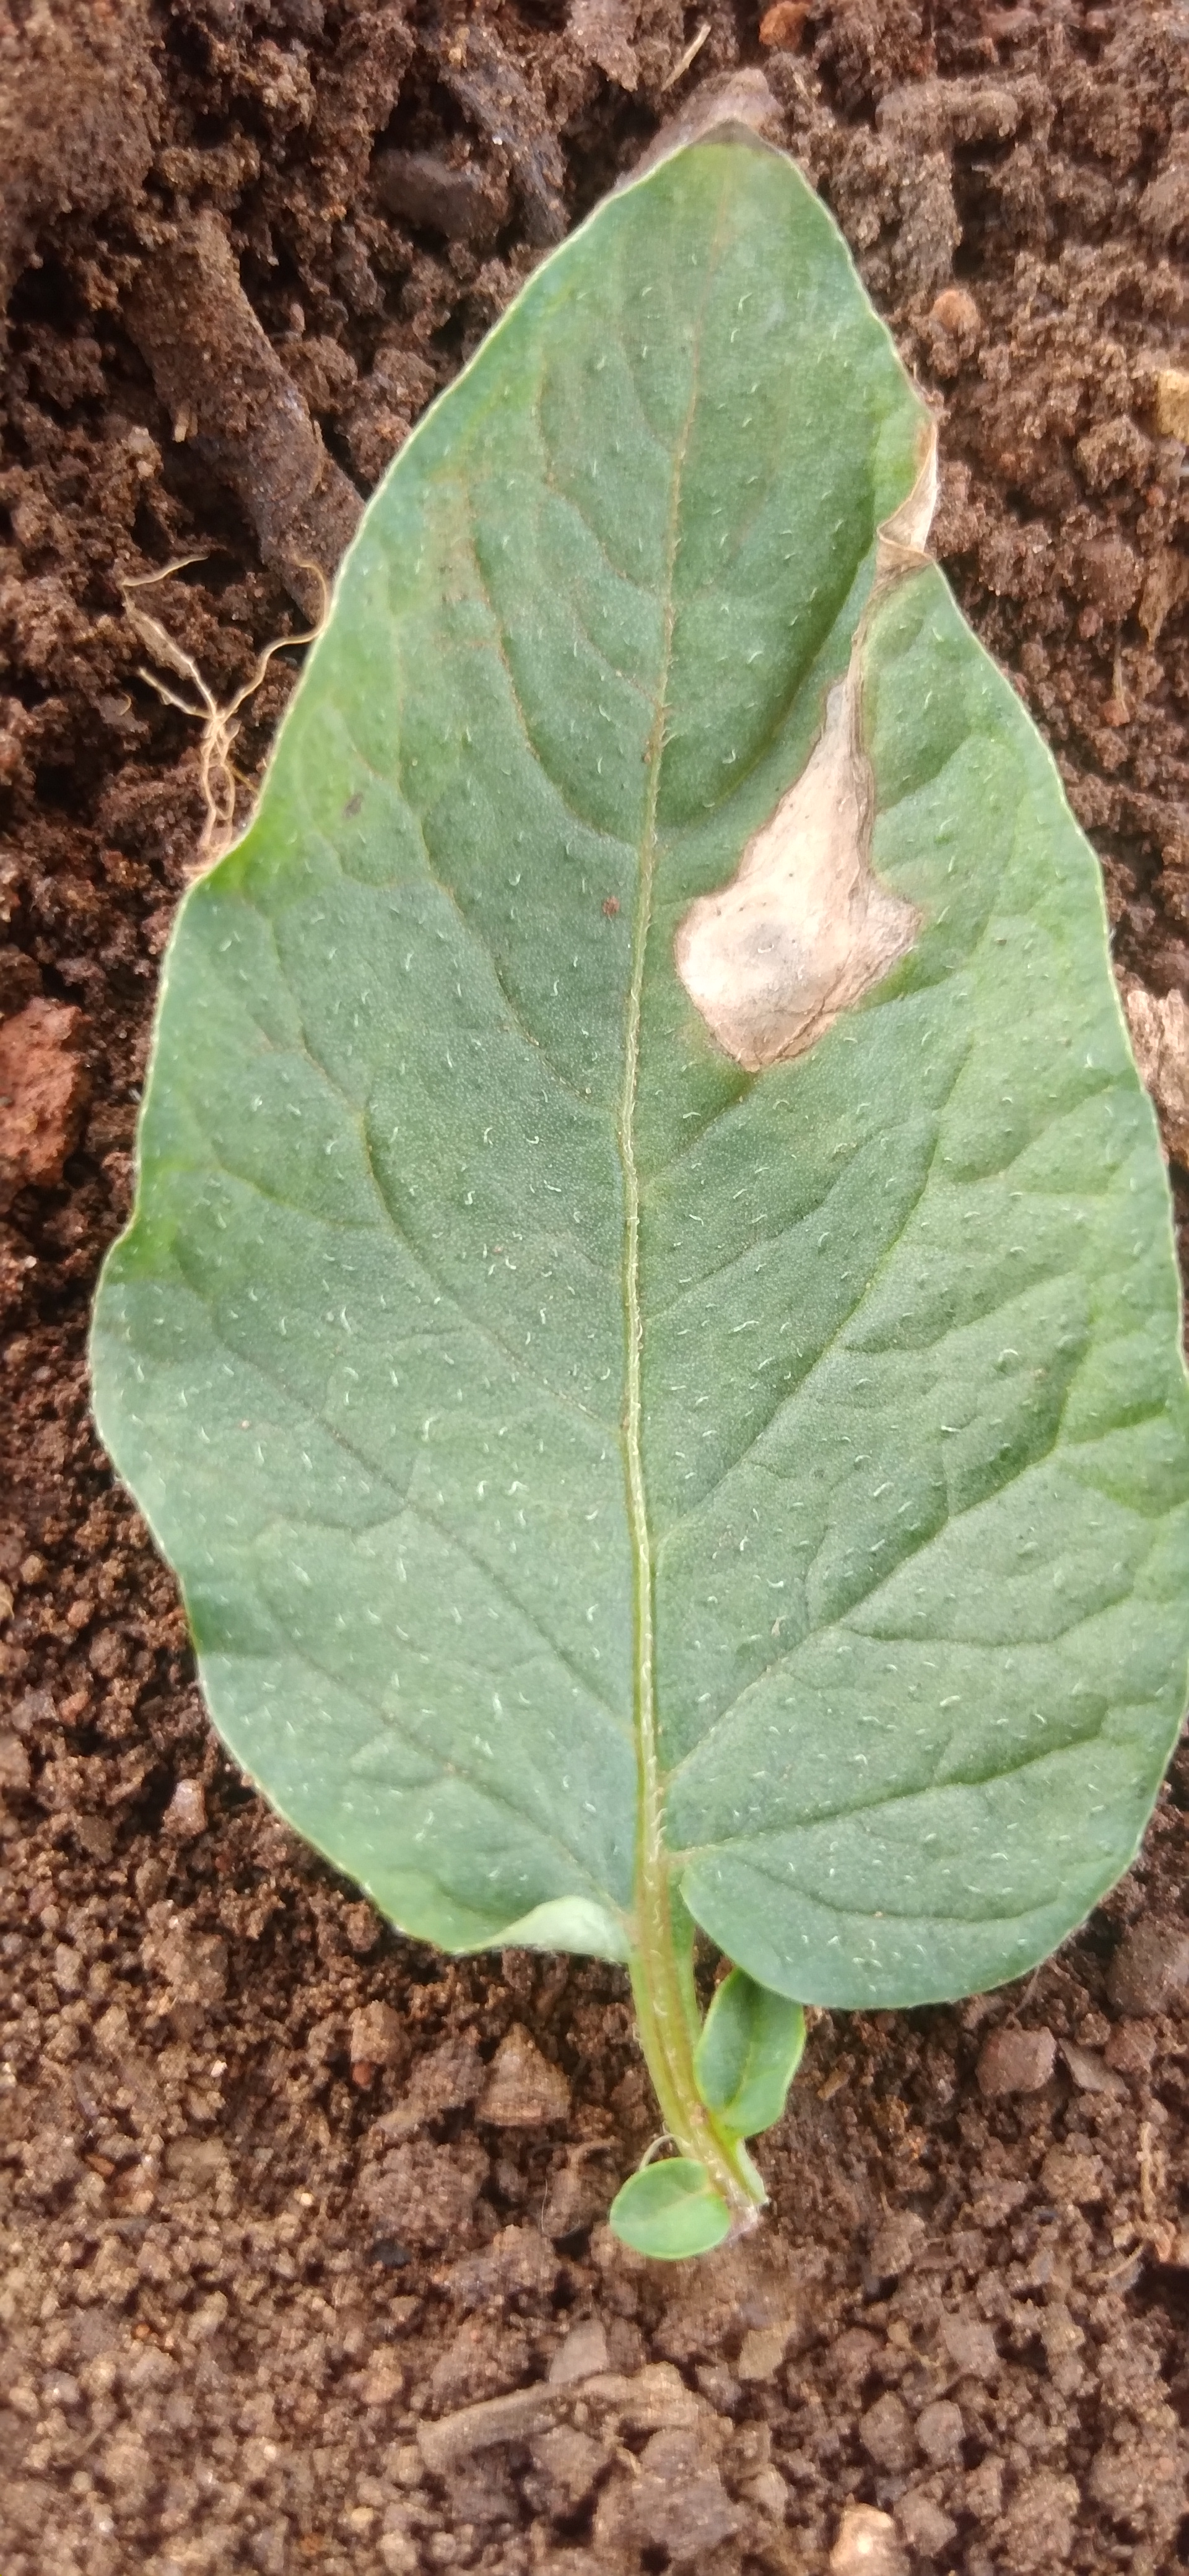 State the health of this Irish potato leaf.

early blight
